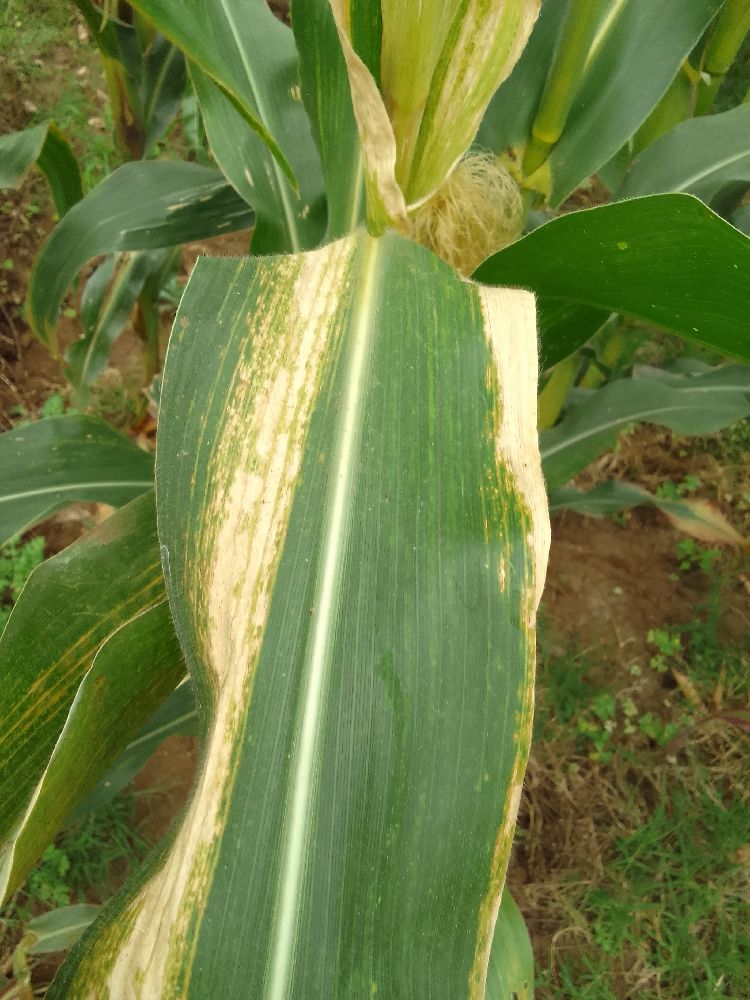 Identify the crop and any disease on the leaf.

maize, maize lethal necrosis
